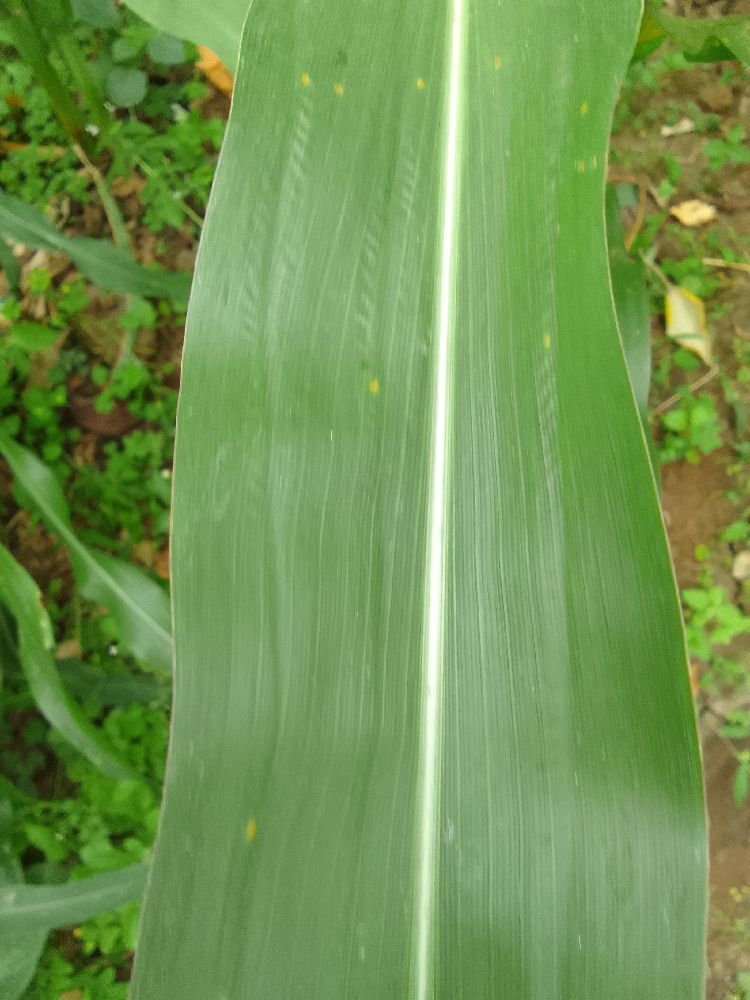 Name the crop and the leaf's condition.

maize, healthy
